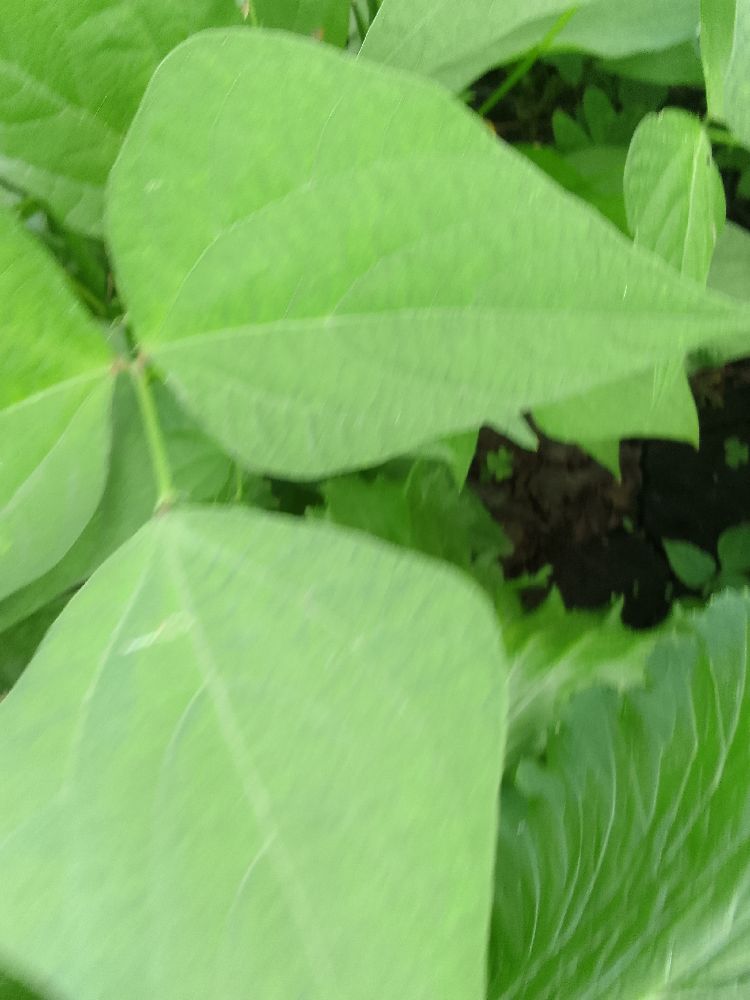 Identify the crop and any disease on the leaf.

common bean, healthy
